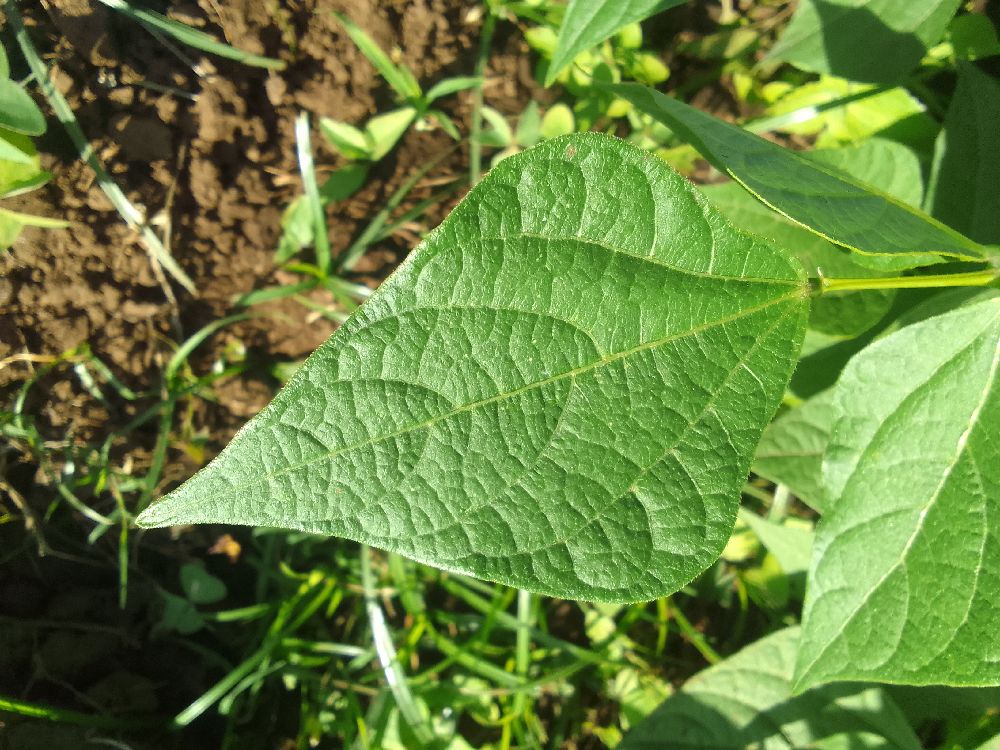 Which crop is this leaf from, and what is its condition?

common bean, healthy
